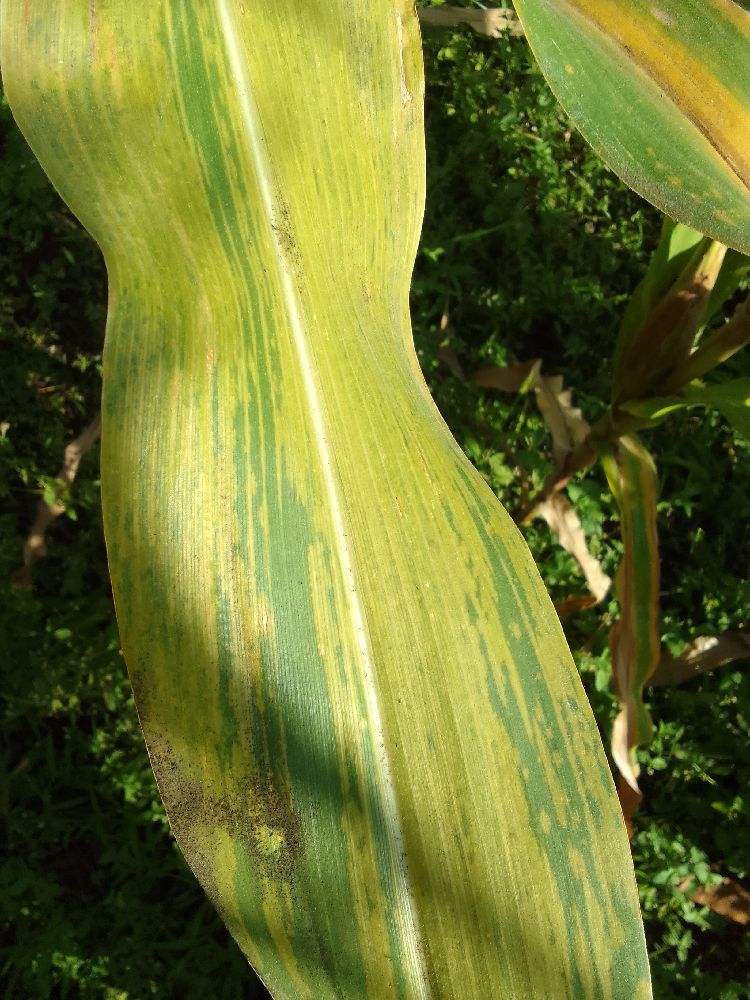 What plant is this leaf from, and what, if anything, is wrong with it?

maize, maize lethal necrosis
